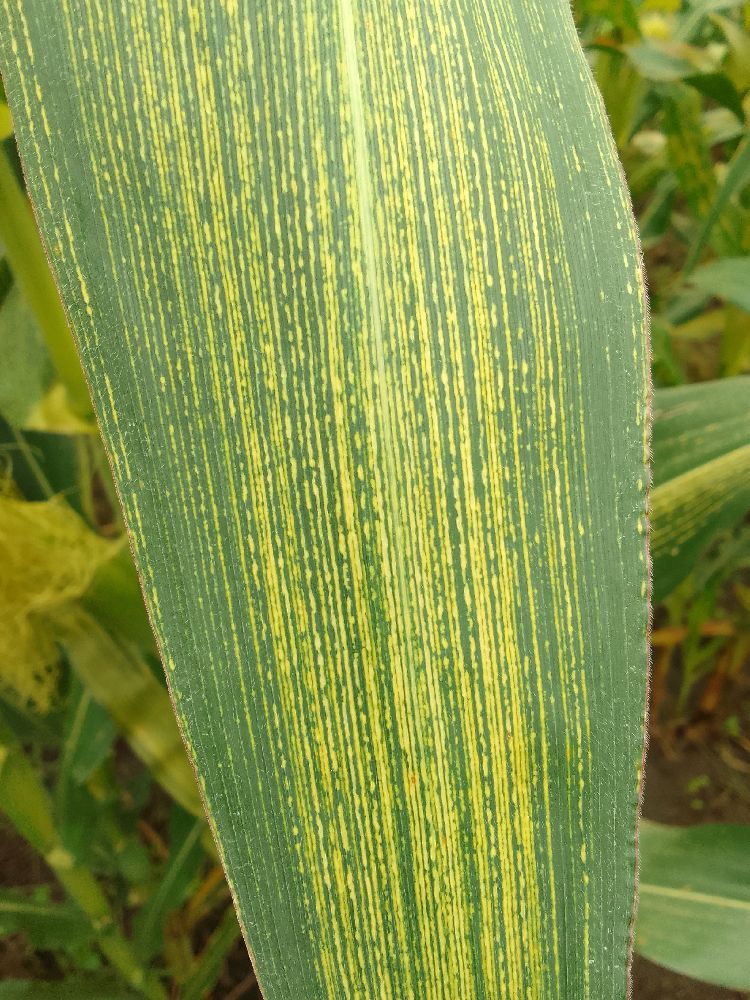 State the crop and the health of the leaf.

maize, maize streak virus
